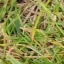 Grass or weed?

grass
